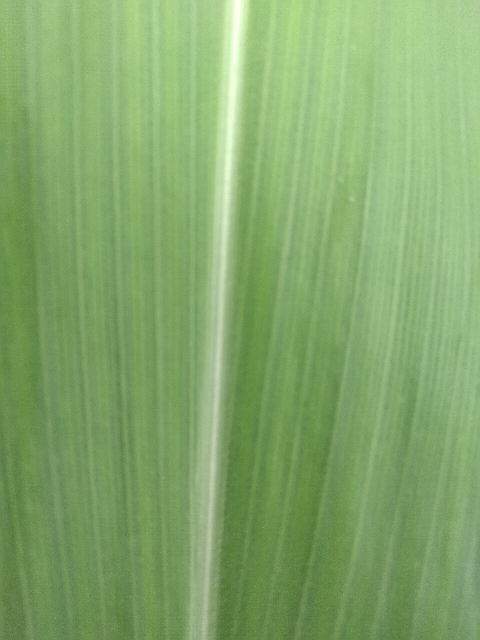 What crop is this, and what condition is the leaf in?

maize, healthy
